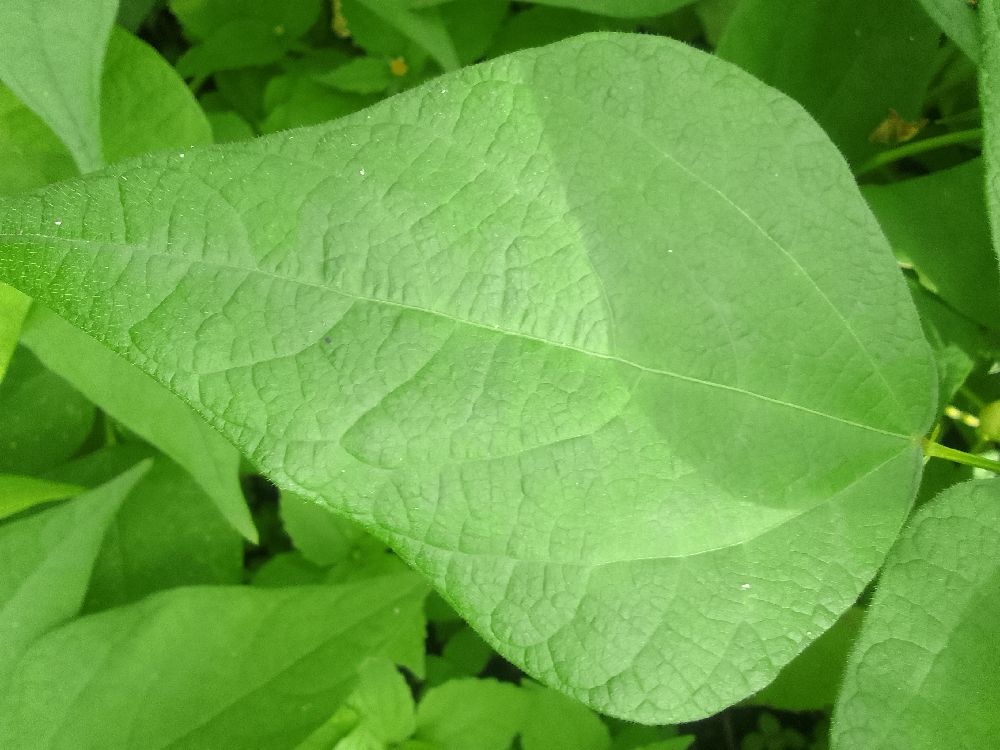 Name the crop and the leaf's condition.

common bean, healthy
